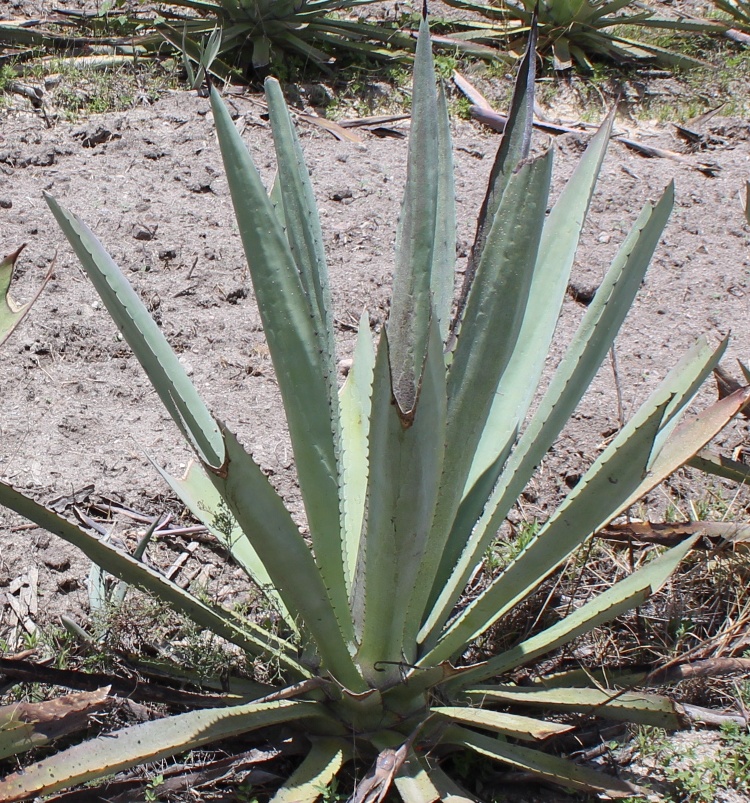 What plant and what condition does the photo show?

agave, yellow
